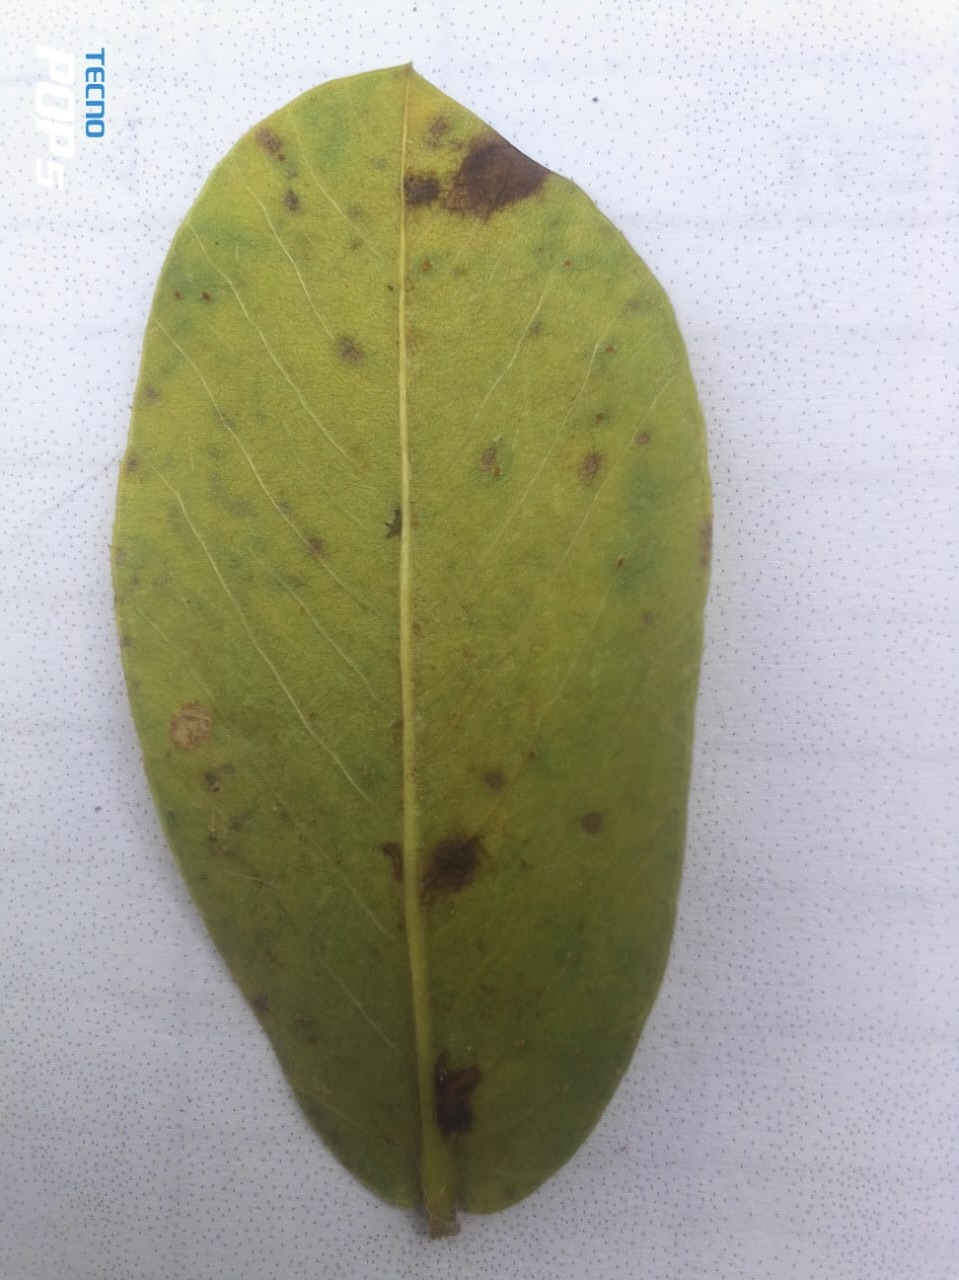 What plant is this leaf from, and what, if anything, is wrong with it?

peanut, nothapassalora personata
